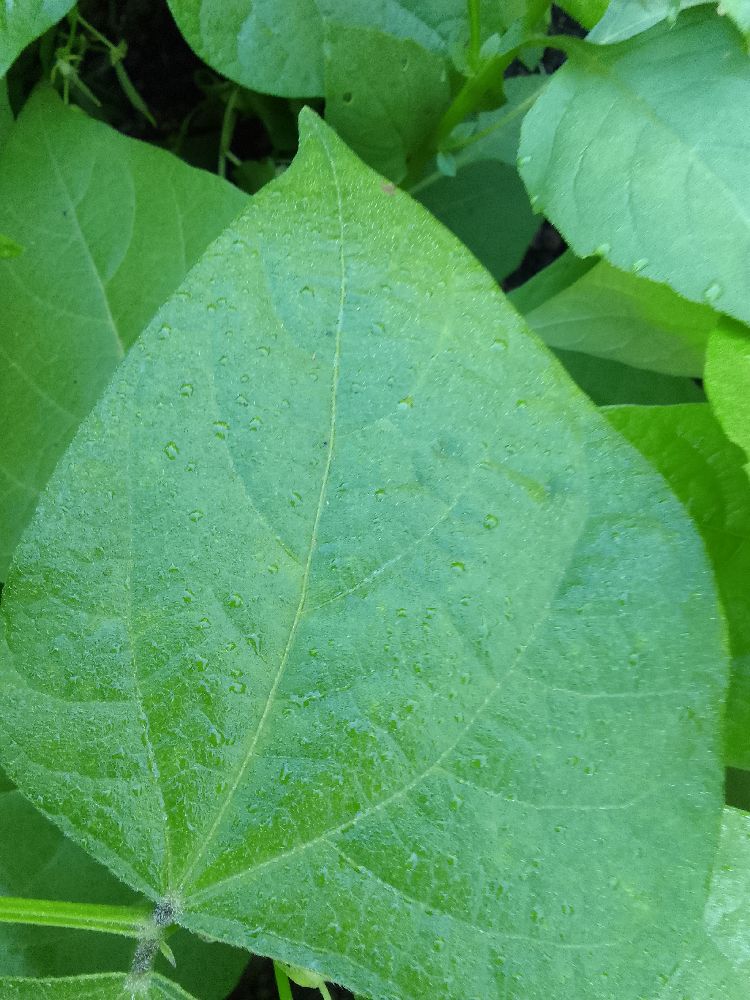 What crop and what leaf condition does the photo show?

common bean, healthy
